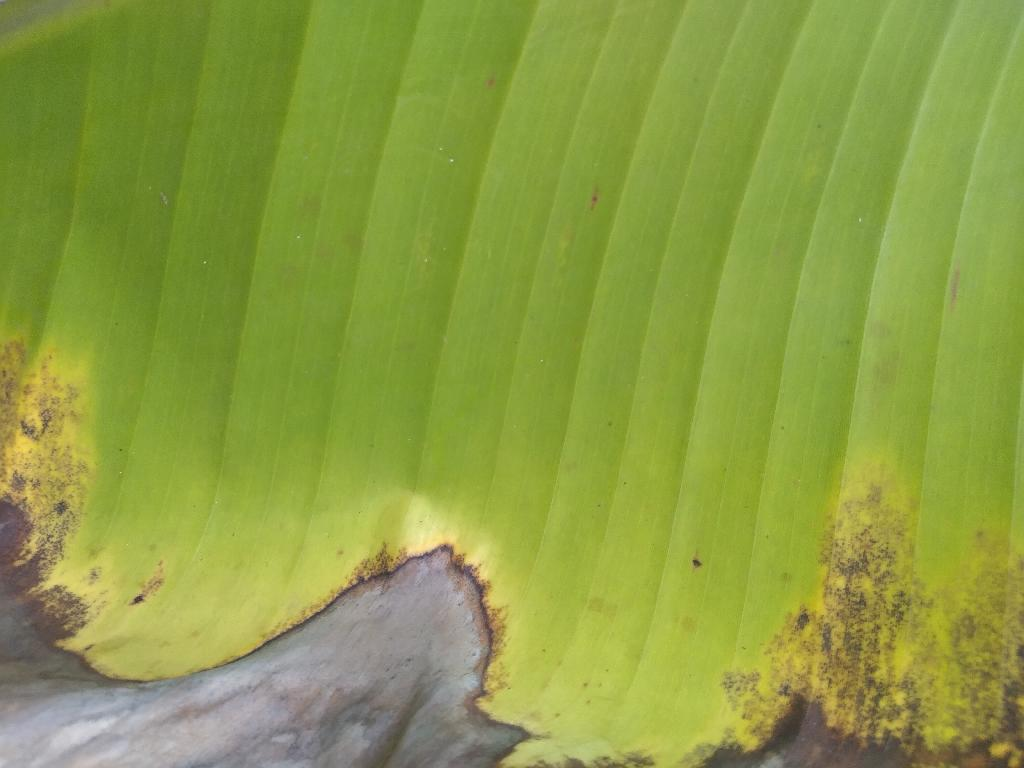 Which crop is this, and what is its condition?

banana, black sigatoka
